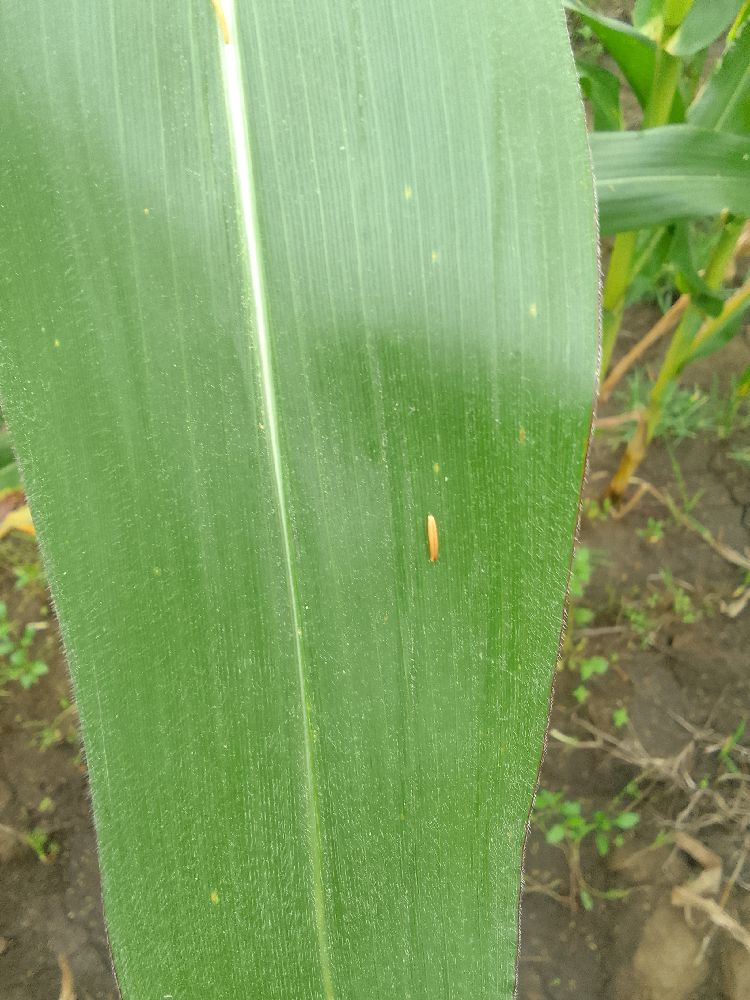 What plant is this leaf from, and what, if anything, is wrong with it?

maize, healthy
